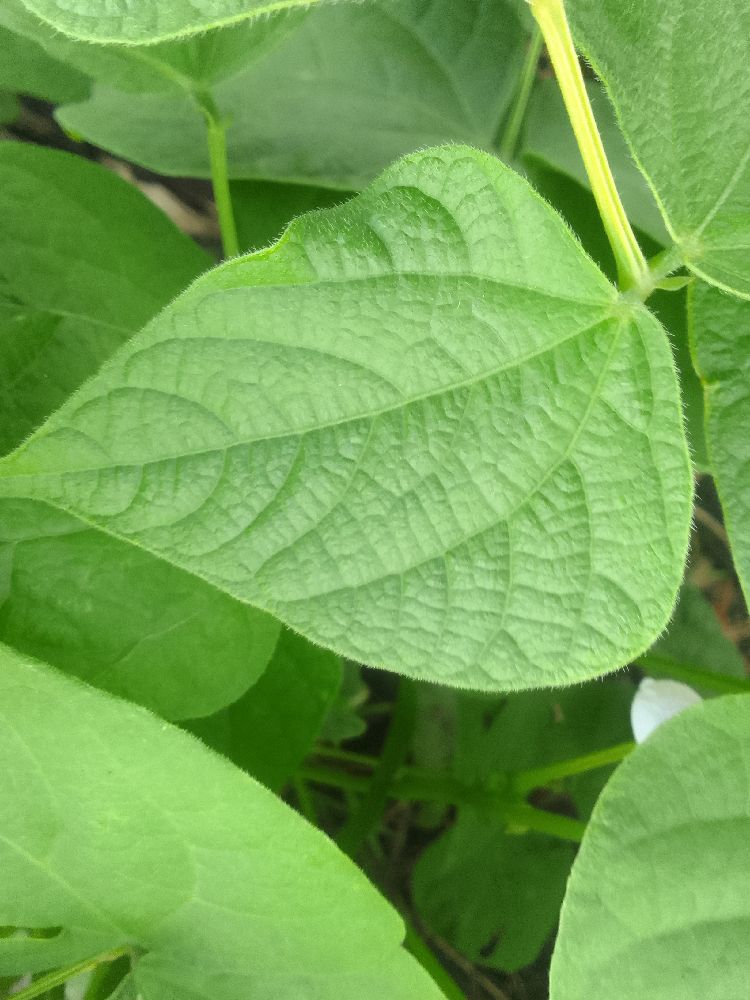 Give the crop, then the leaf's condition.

common bean, healthy
